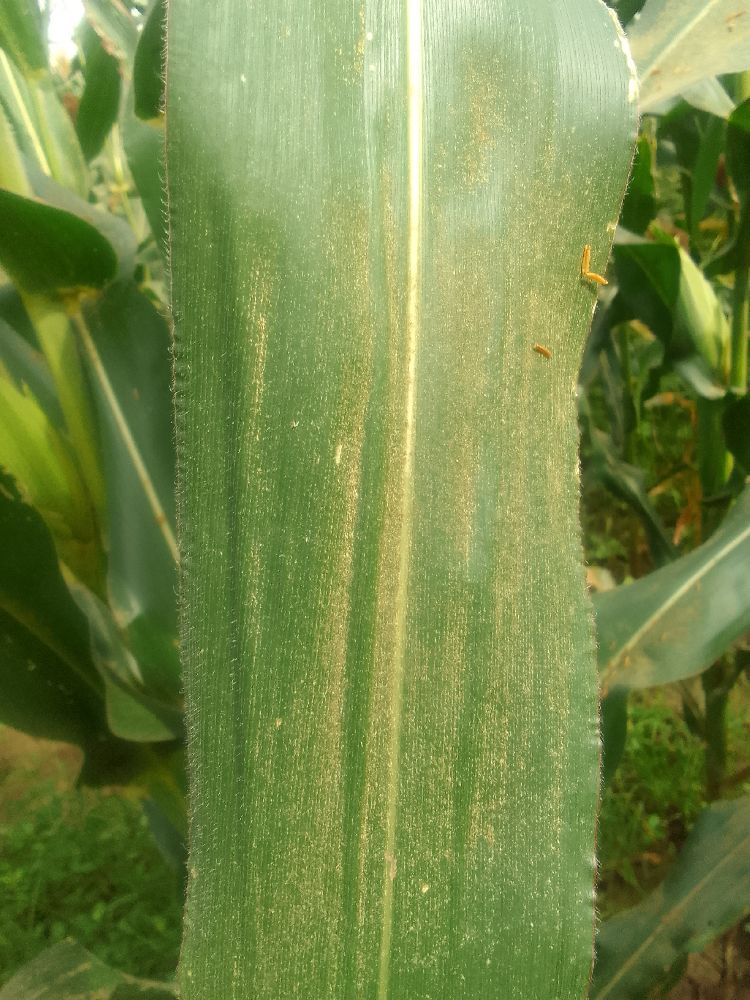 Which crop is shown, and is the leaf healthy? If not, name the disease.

maize, healthy
